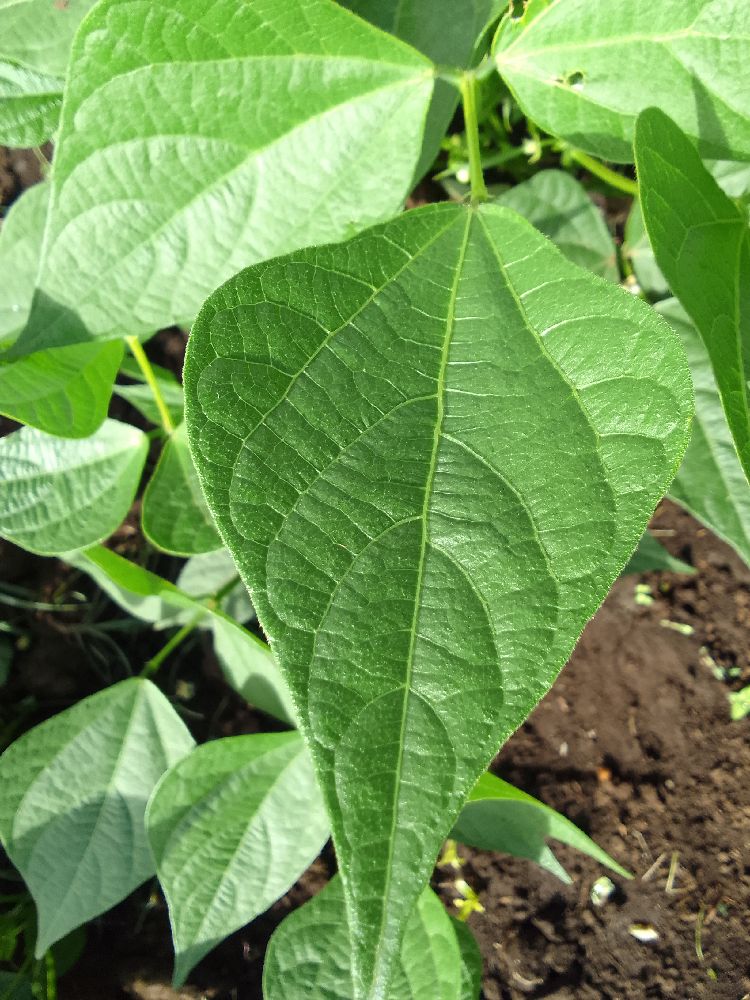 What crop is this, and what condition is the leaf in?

common bean, healthy
